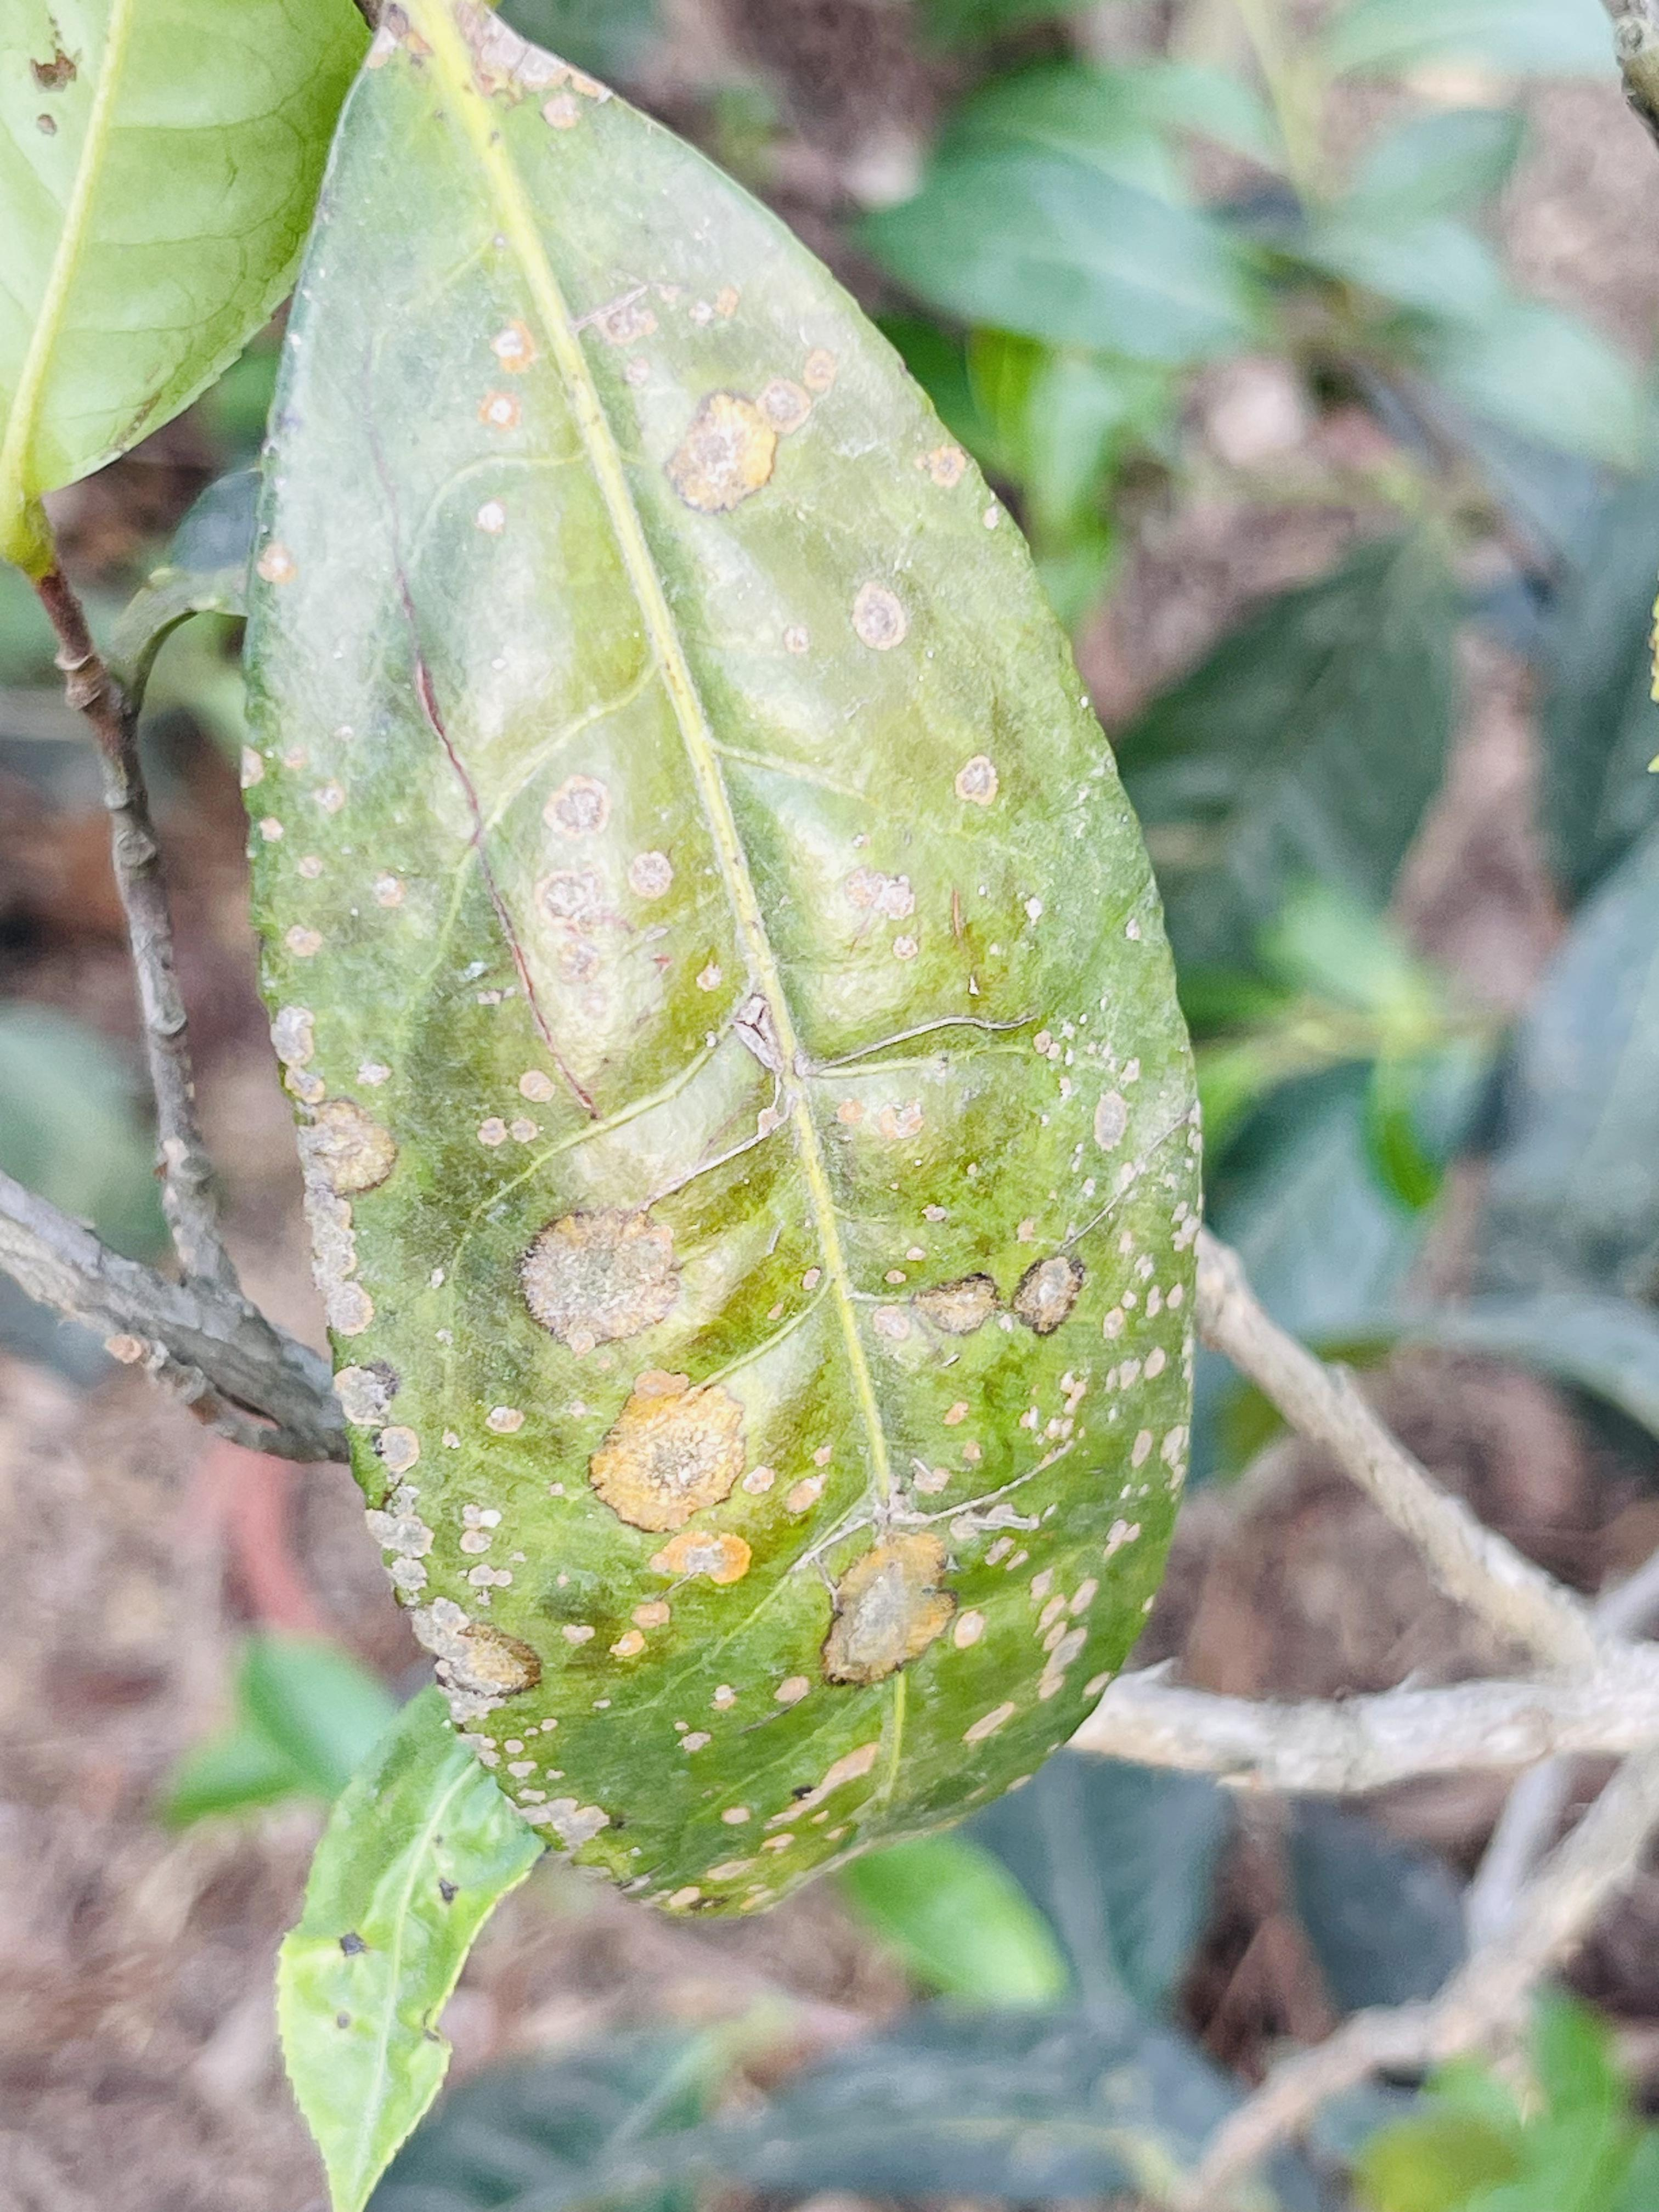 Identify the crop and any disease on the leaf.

tea, red rust
